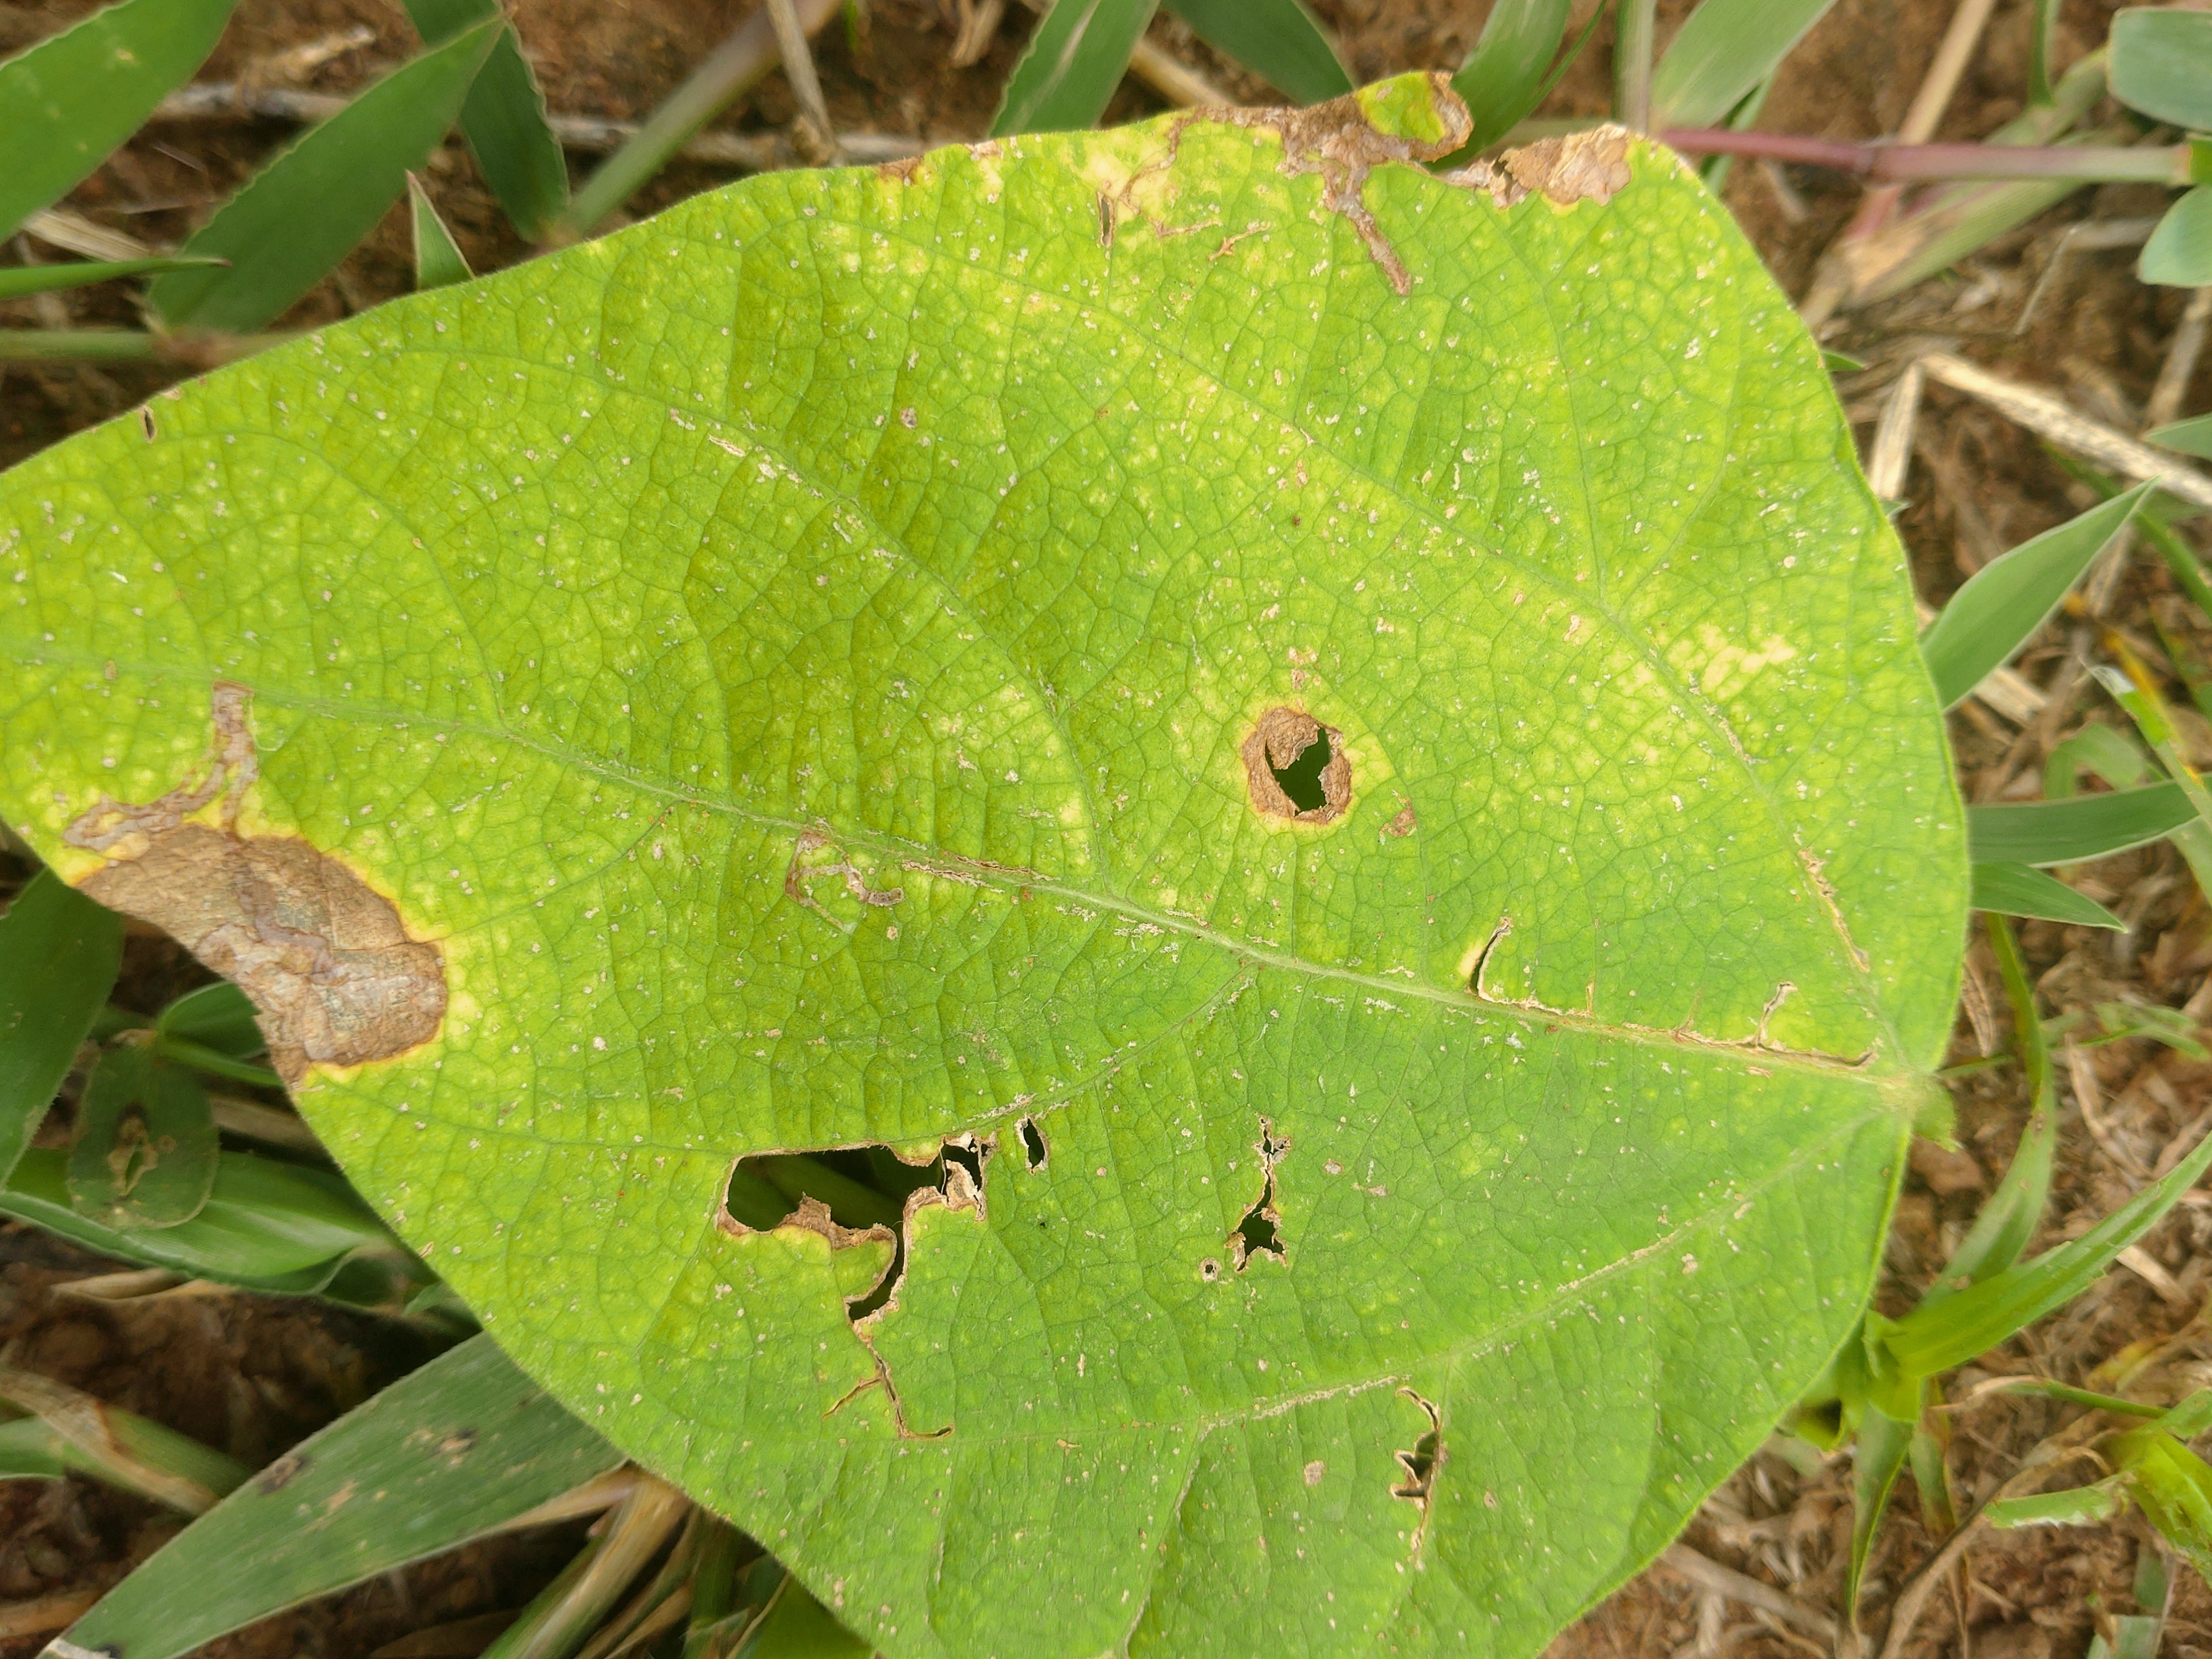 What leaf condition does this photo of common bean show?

rust
